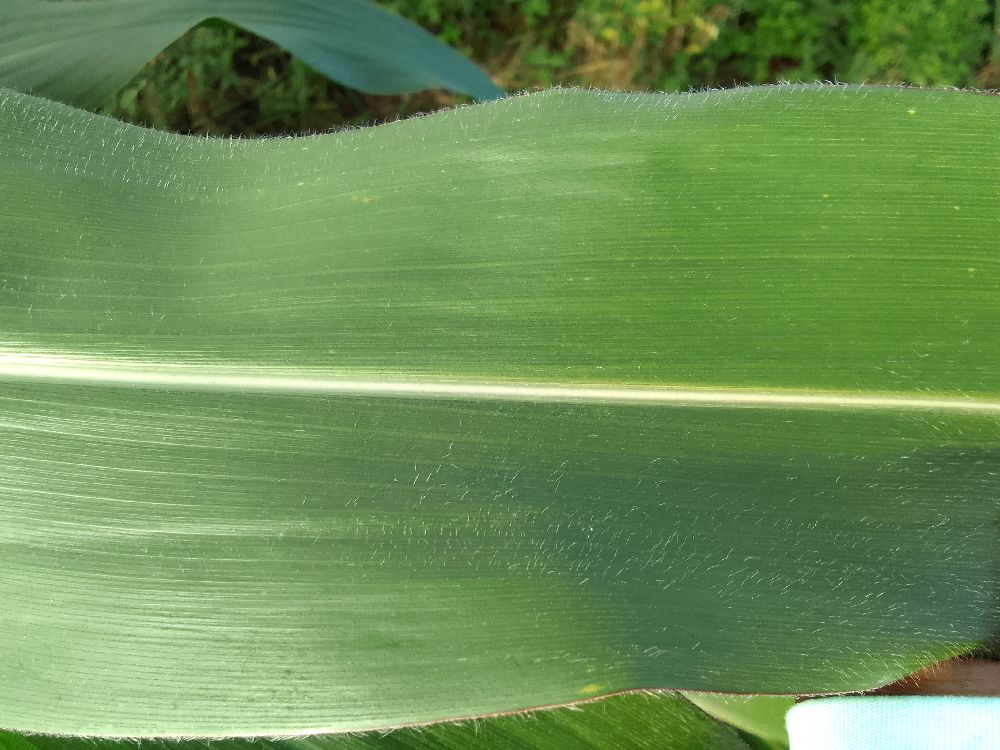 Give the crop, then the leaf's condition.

maize, healthy
